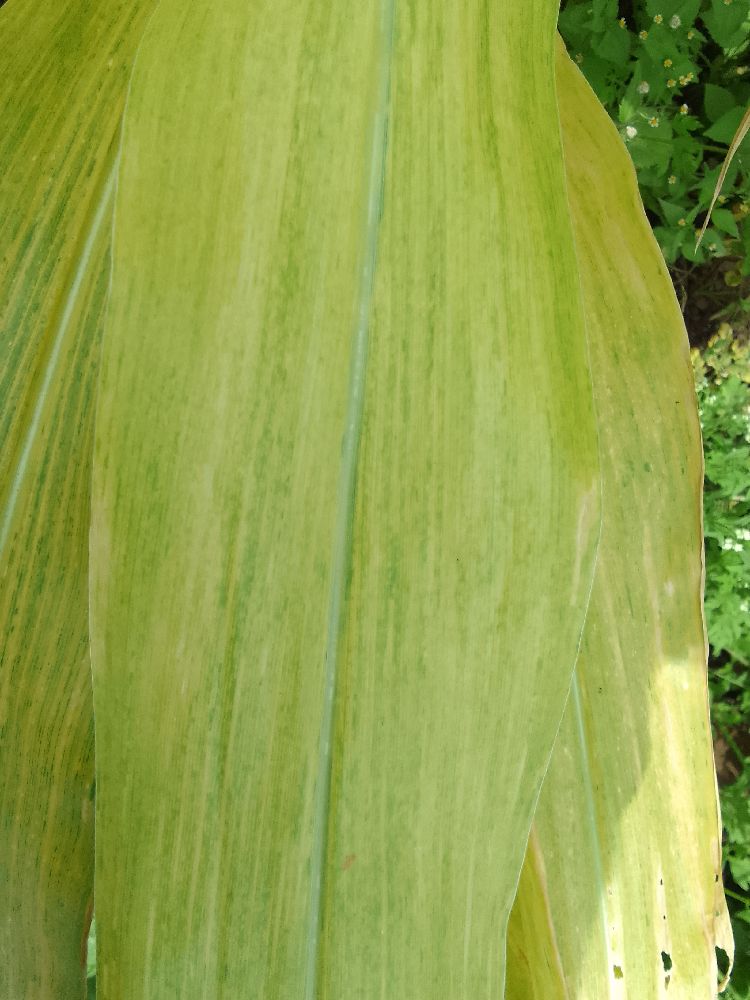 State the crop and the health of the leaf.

maize, maize lethal necrosis
